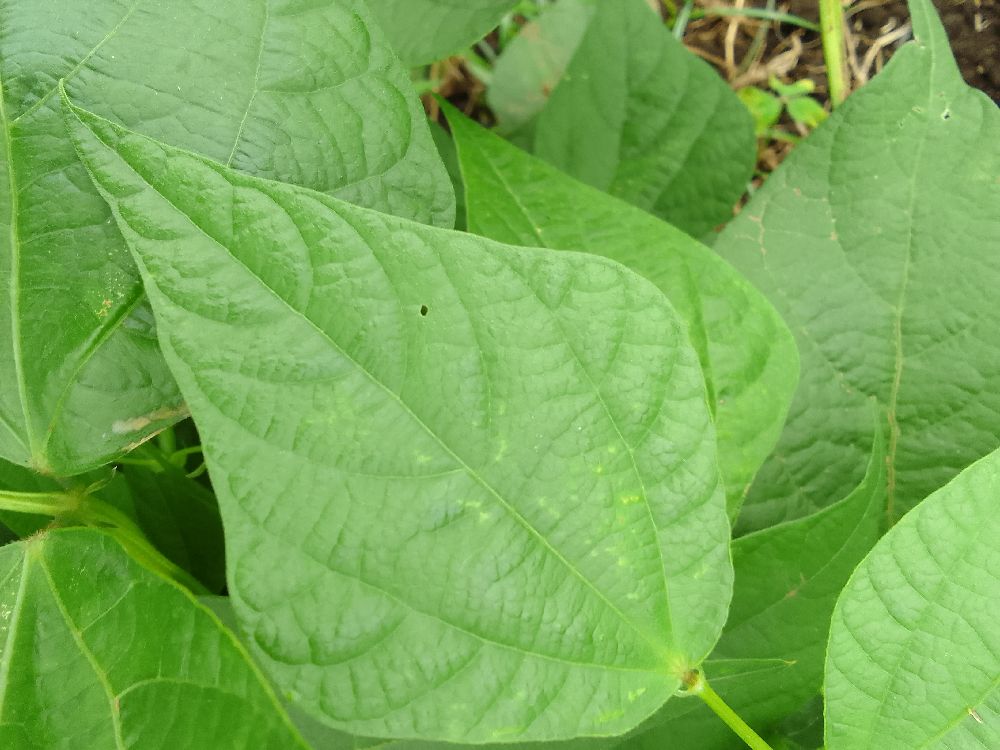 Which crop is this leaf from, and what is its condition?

common bean, healthy
